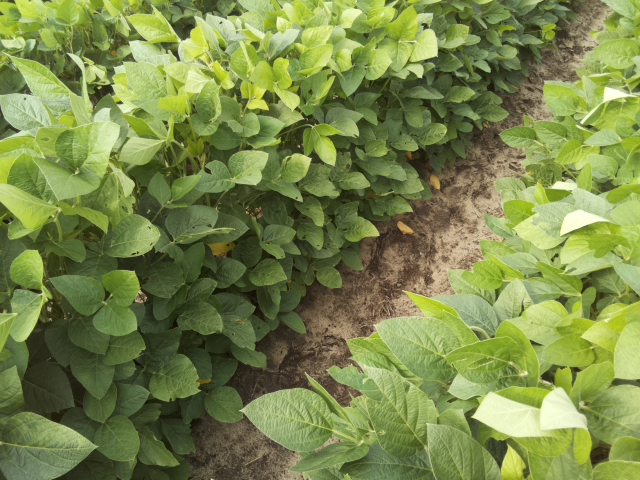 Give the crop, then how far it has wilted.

soybean, leaves with no wilting
